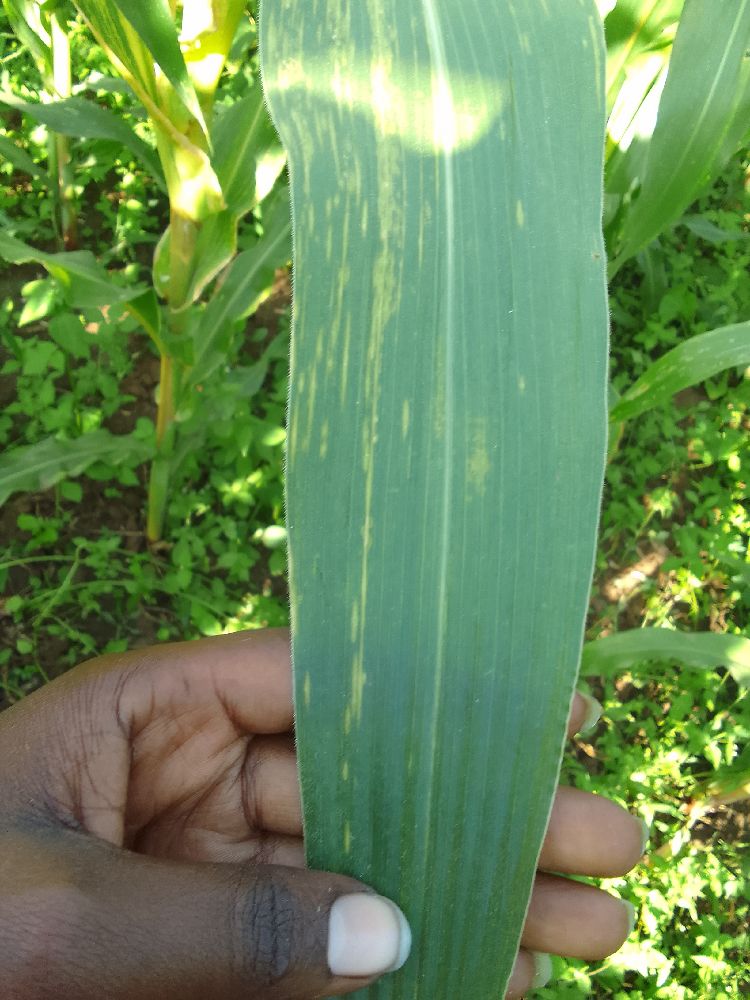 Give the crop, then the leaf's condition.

maize, maize lethal necrosis
